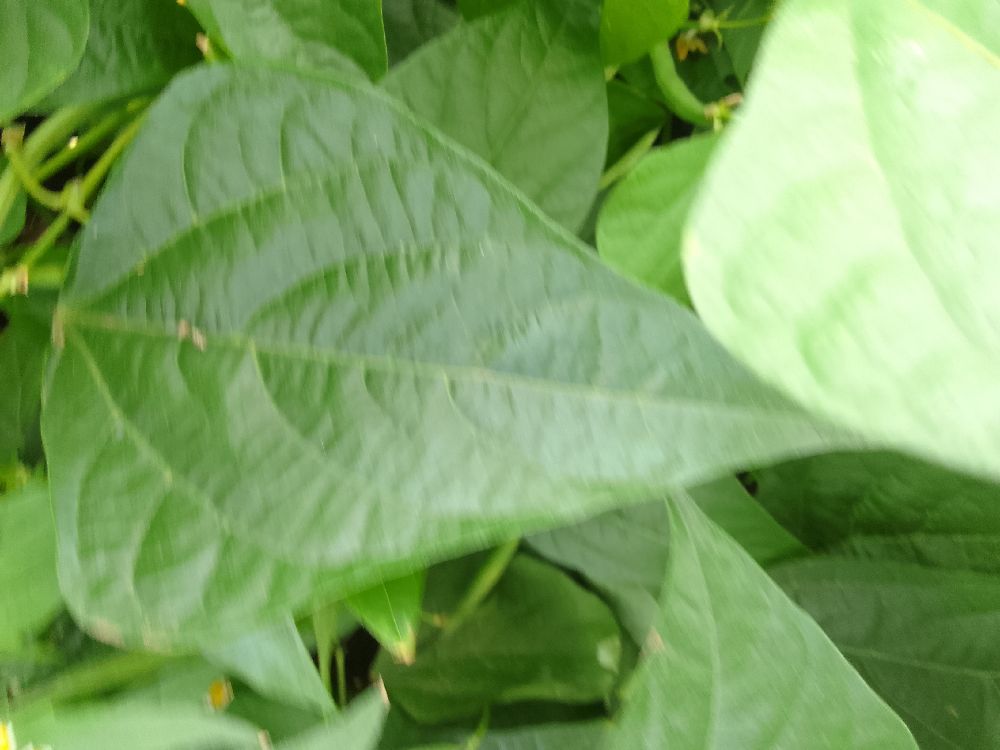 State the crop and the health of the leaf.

common bean, healthy
